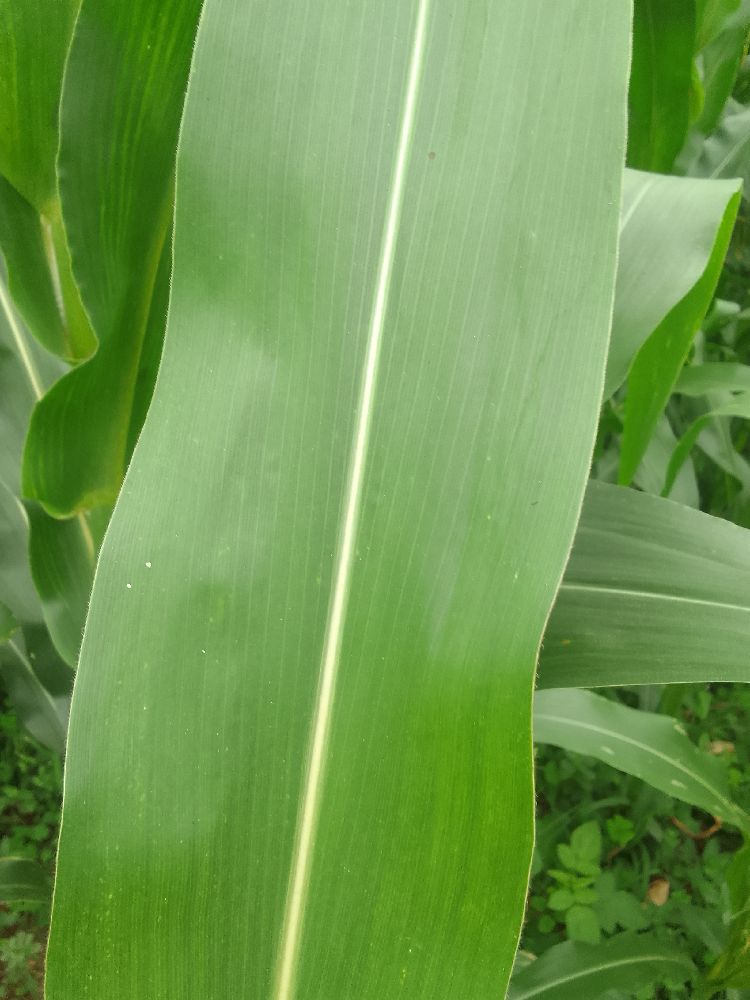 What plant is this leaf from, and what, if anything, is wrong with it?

maize, healthy
